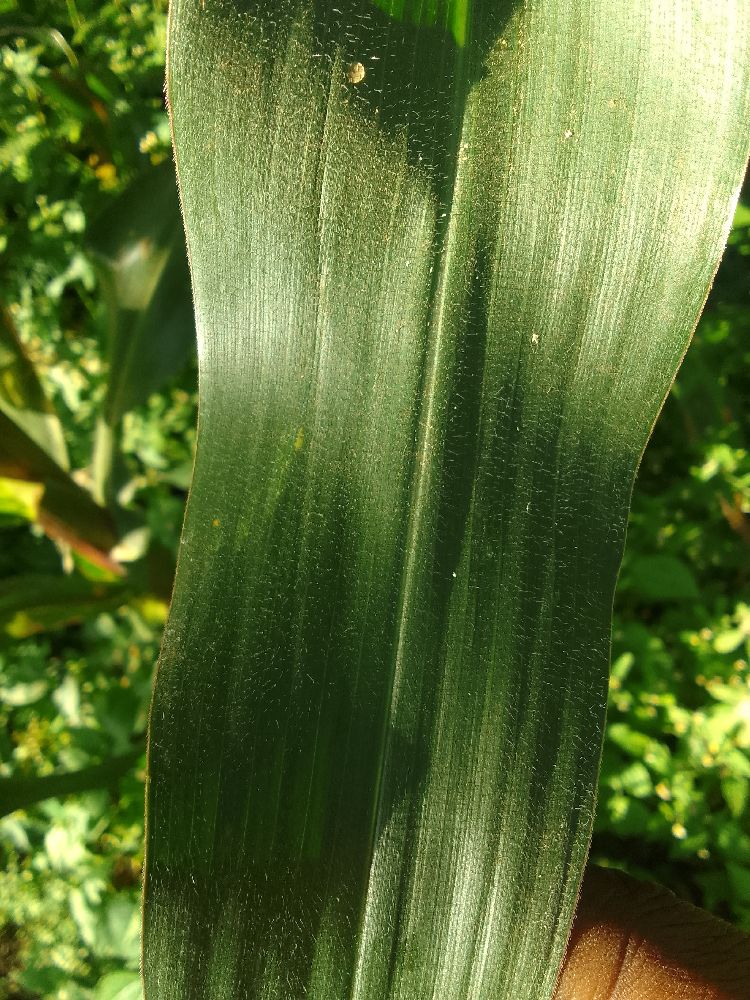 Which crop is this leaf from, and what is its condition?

maize, healthy
